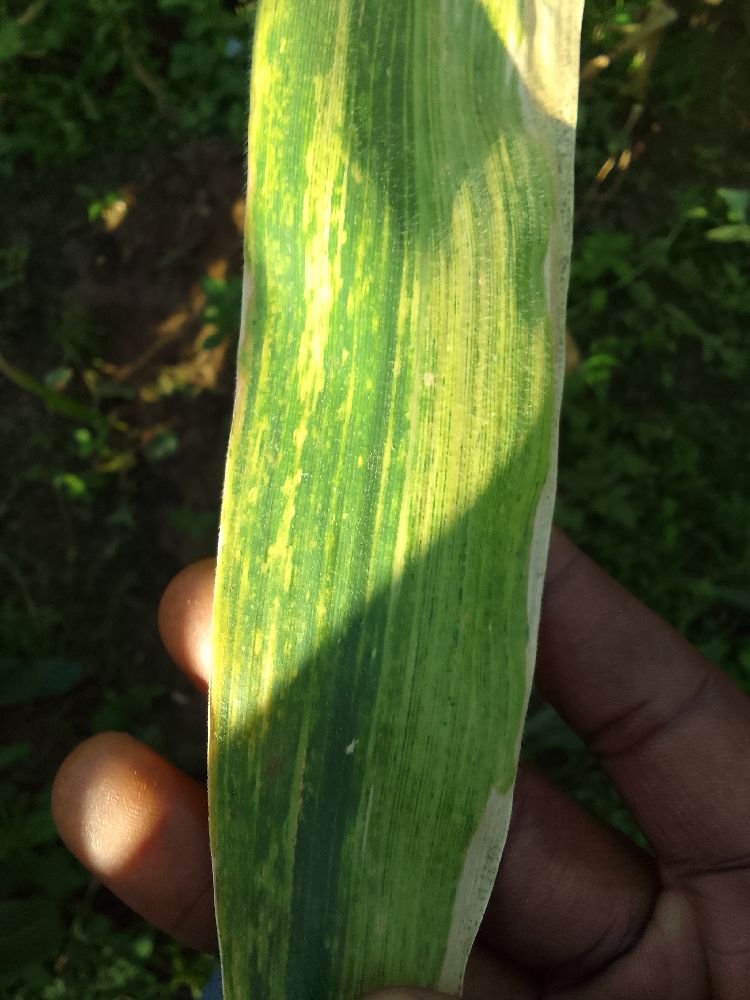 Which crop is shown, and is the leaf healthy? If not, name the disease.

maize, maize lethal necrosis
